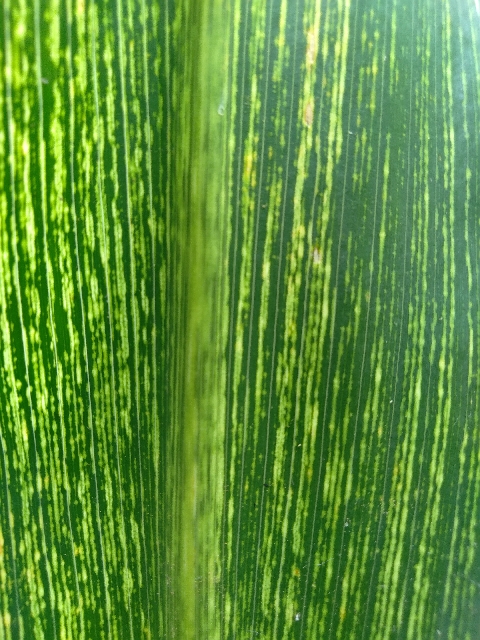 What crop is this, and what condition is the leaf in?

maize, maize streak virus
